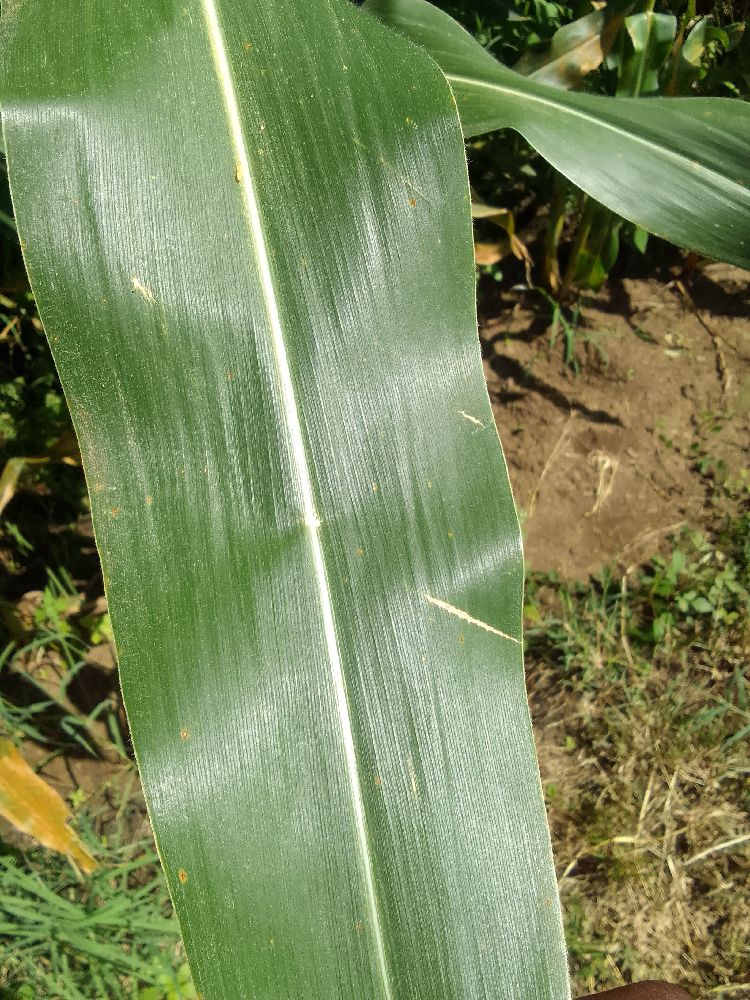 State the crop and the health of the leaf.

maize, healthy
